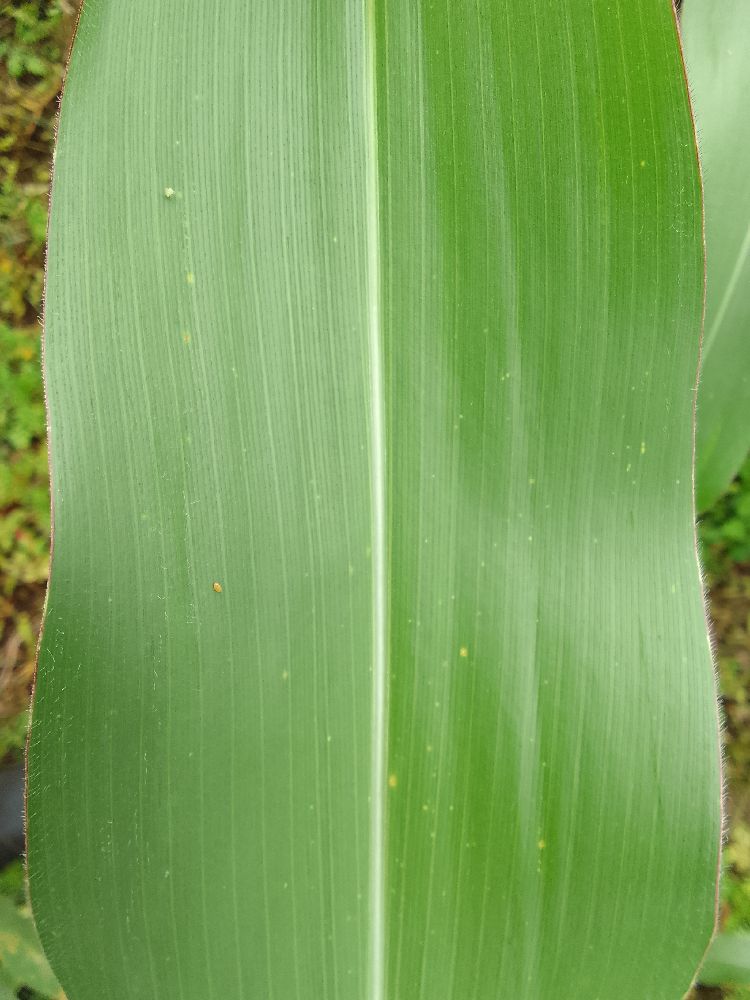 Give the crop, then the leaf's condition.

maize, healthy
